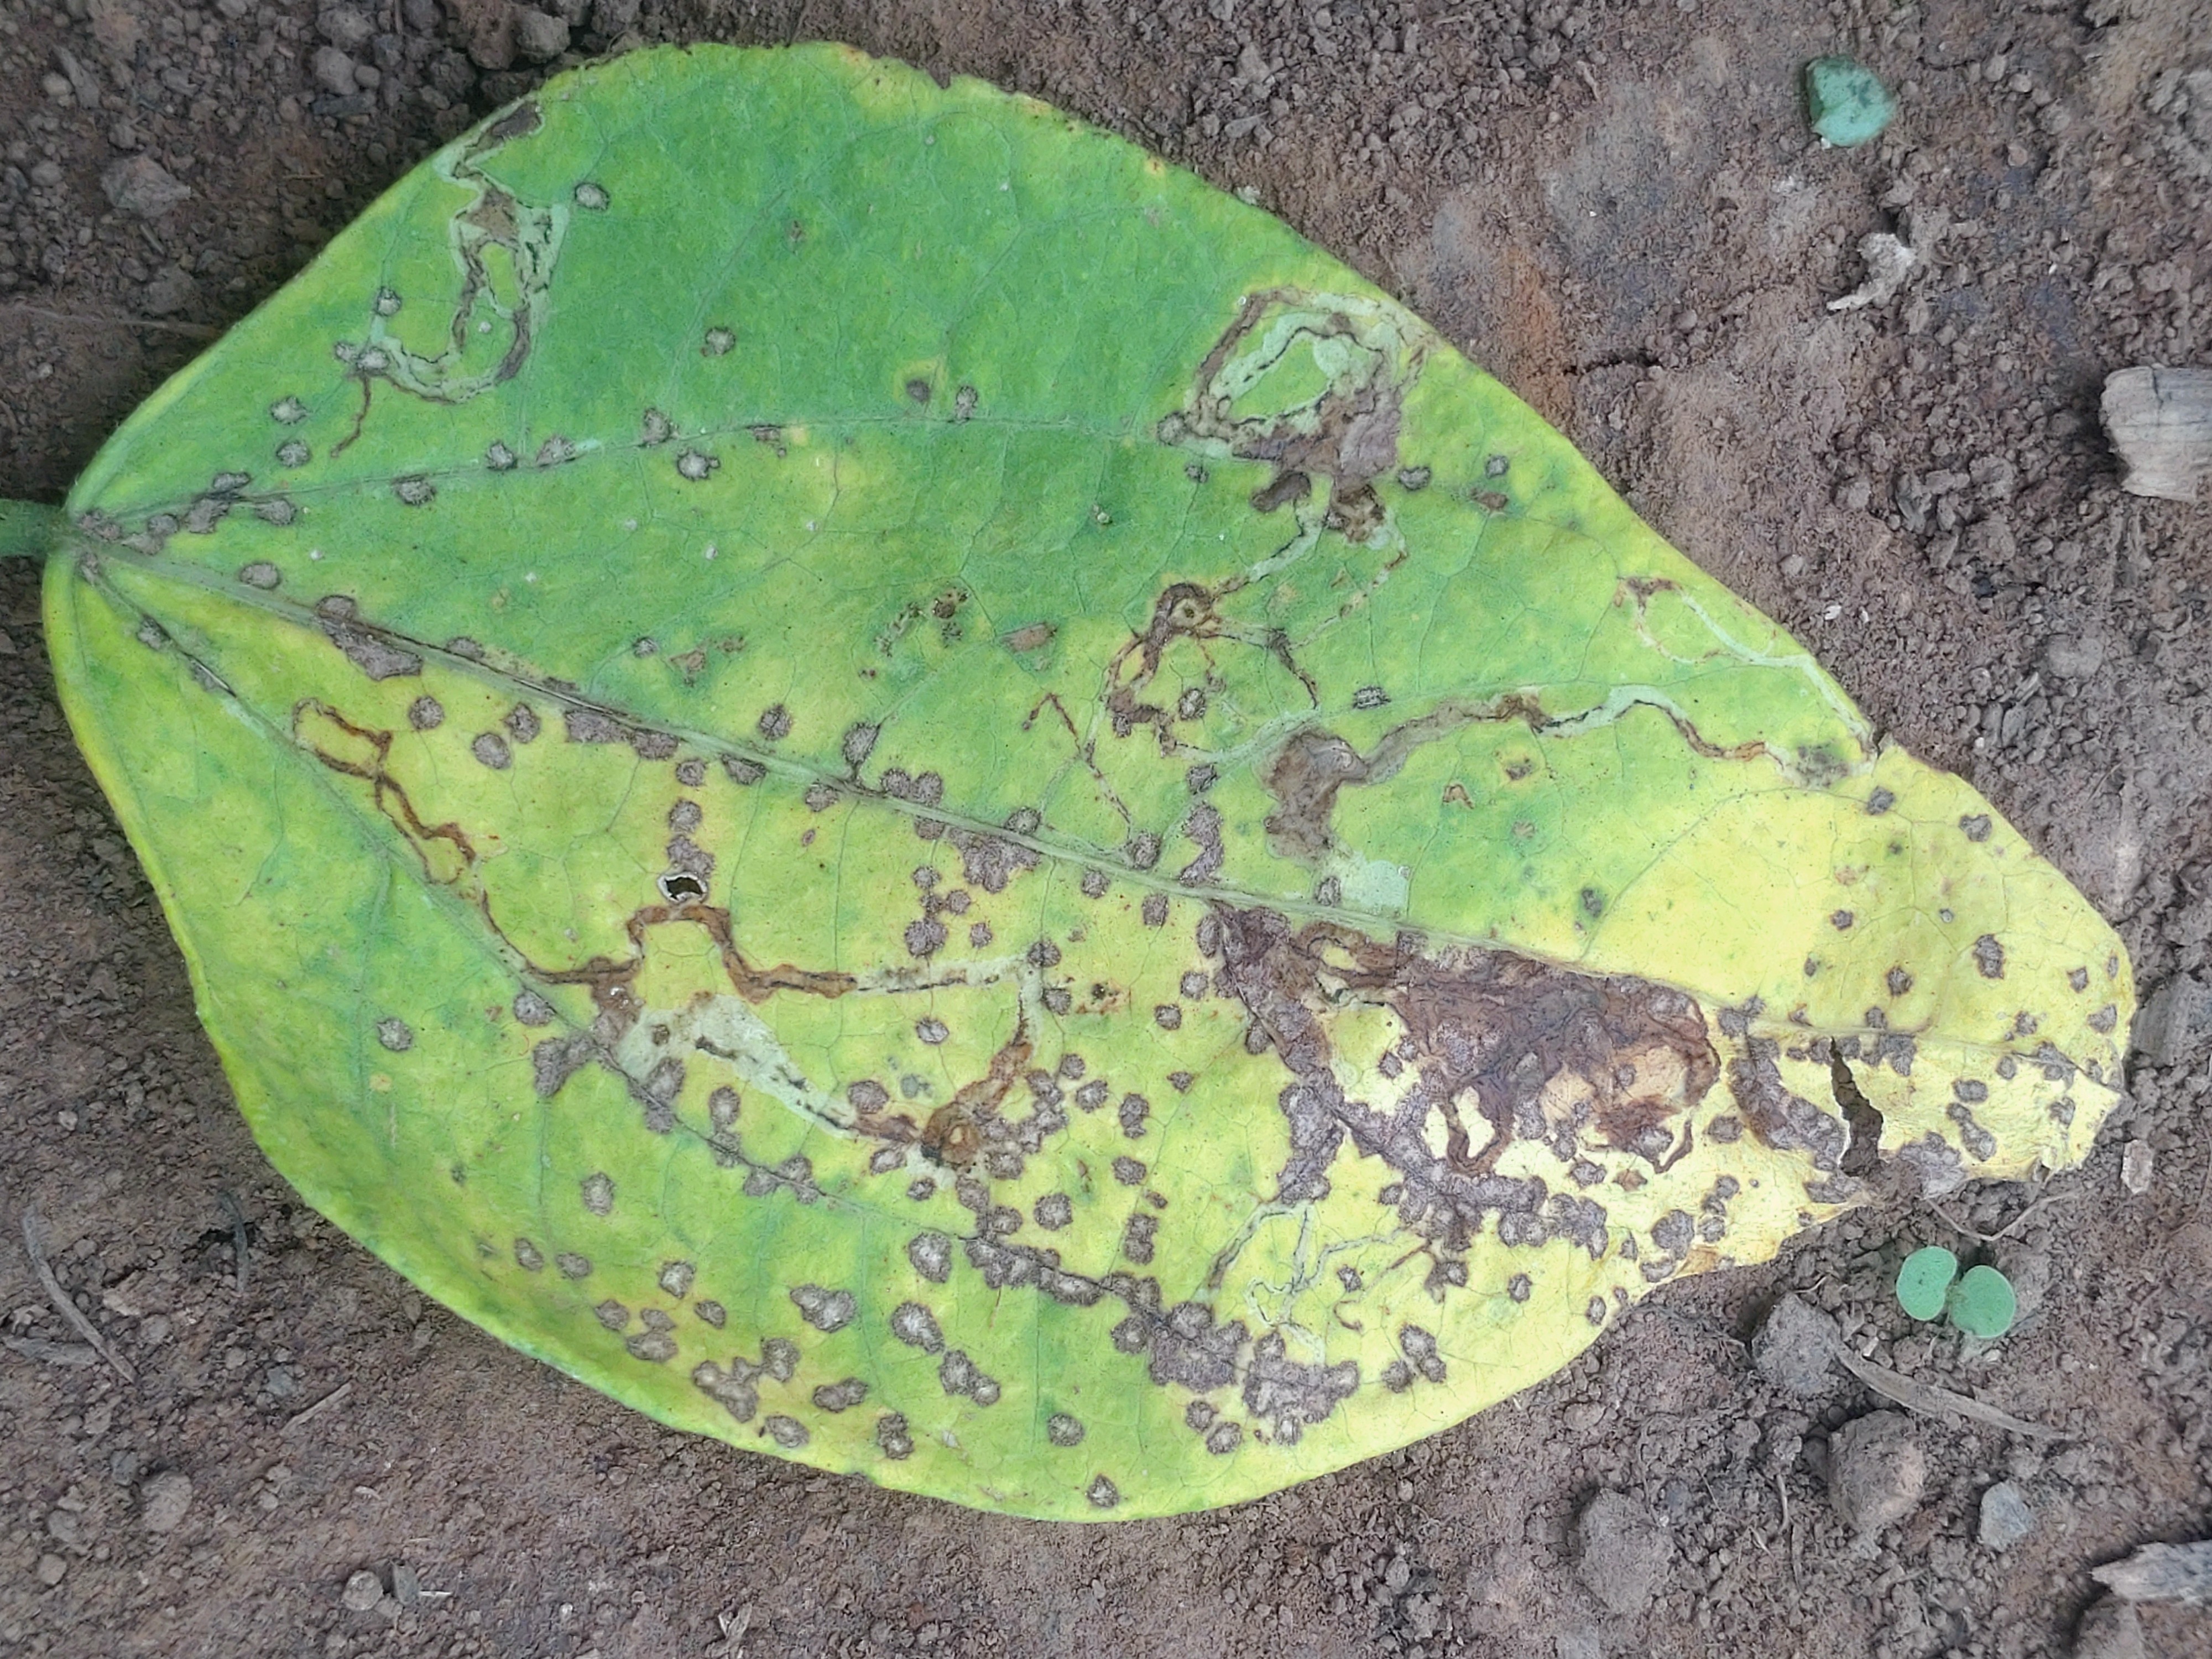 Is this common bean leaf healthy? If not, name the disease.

anthracnose
